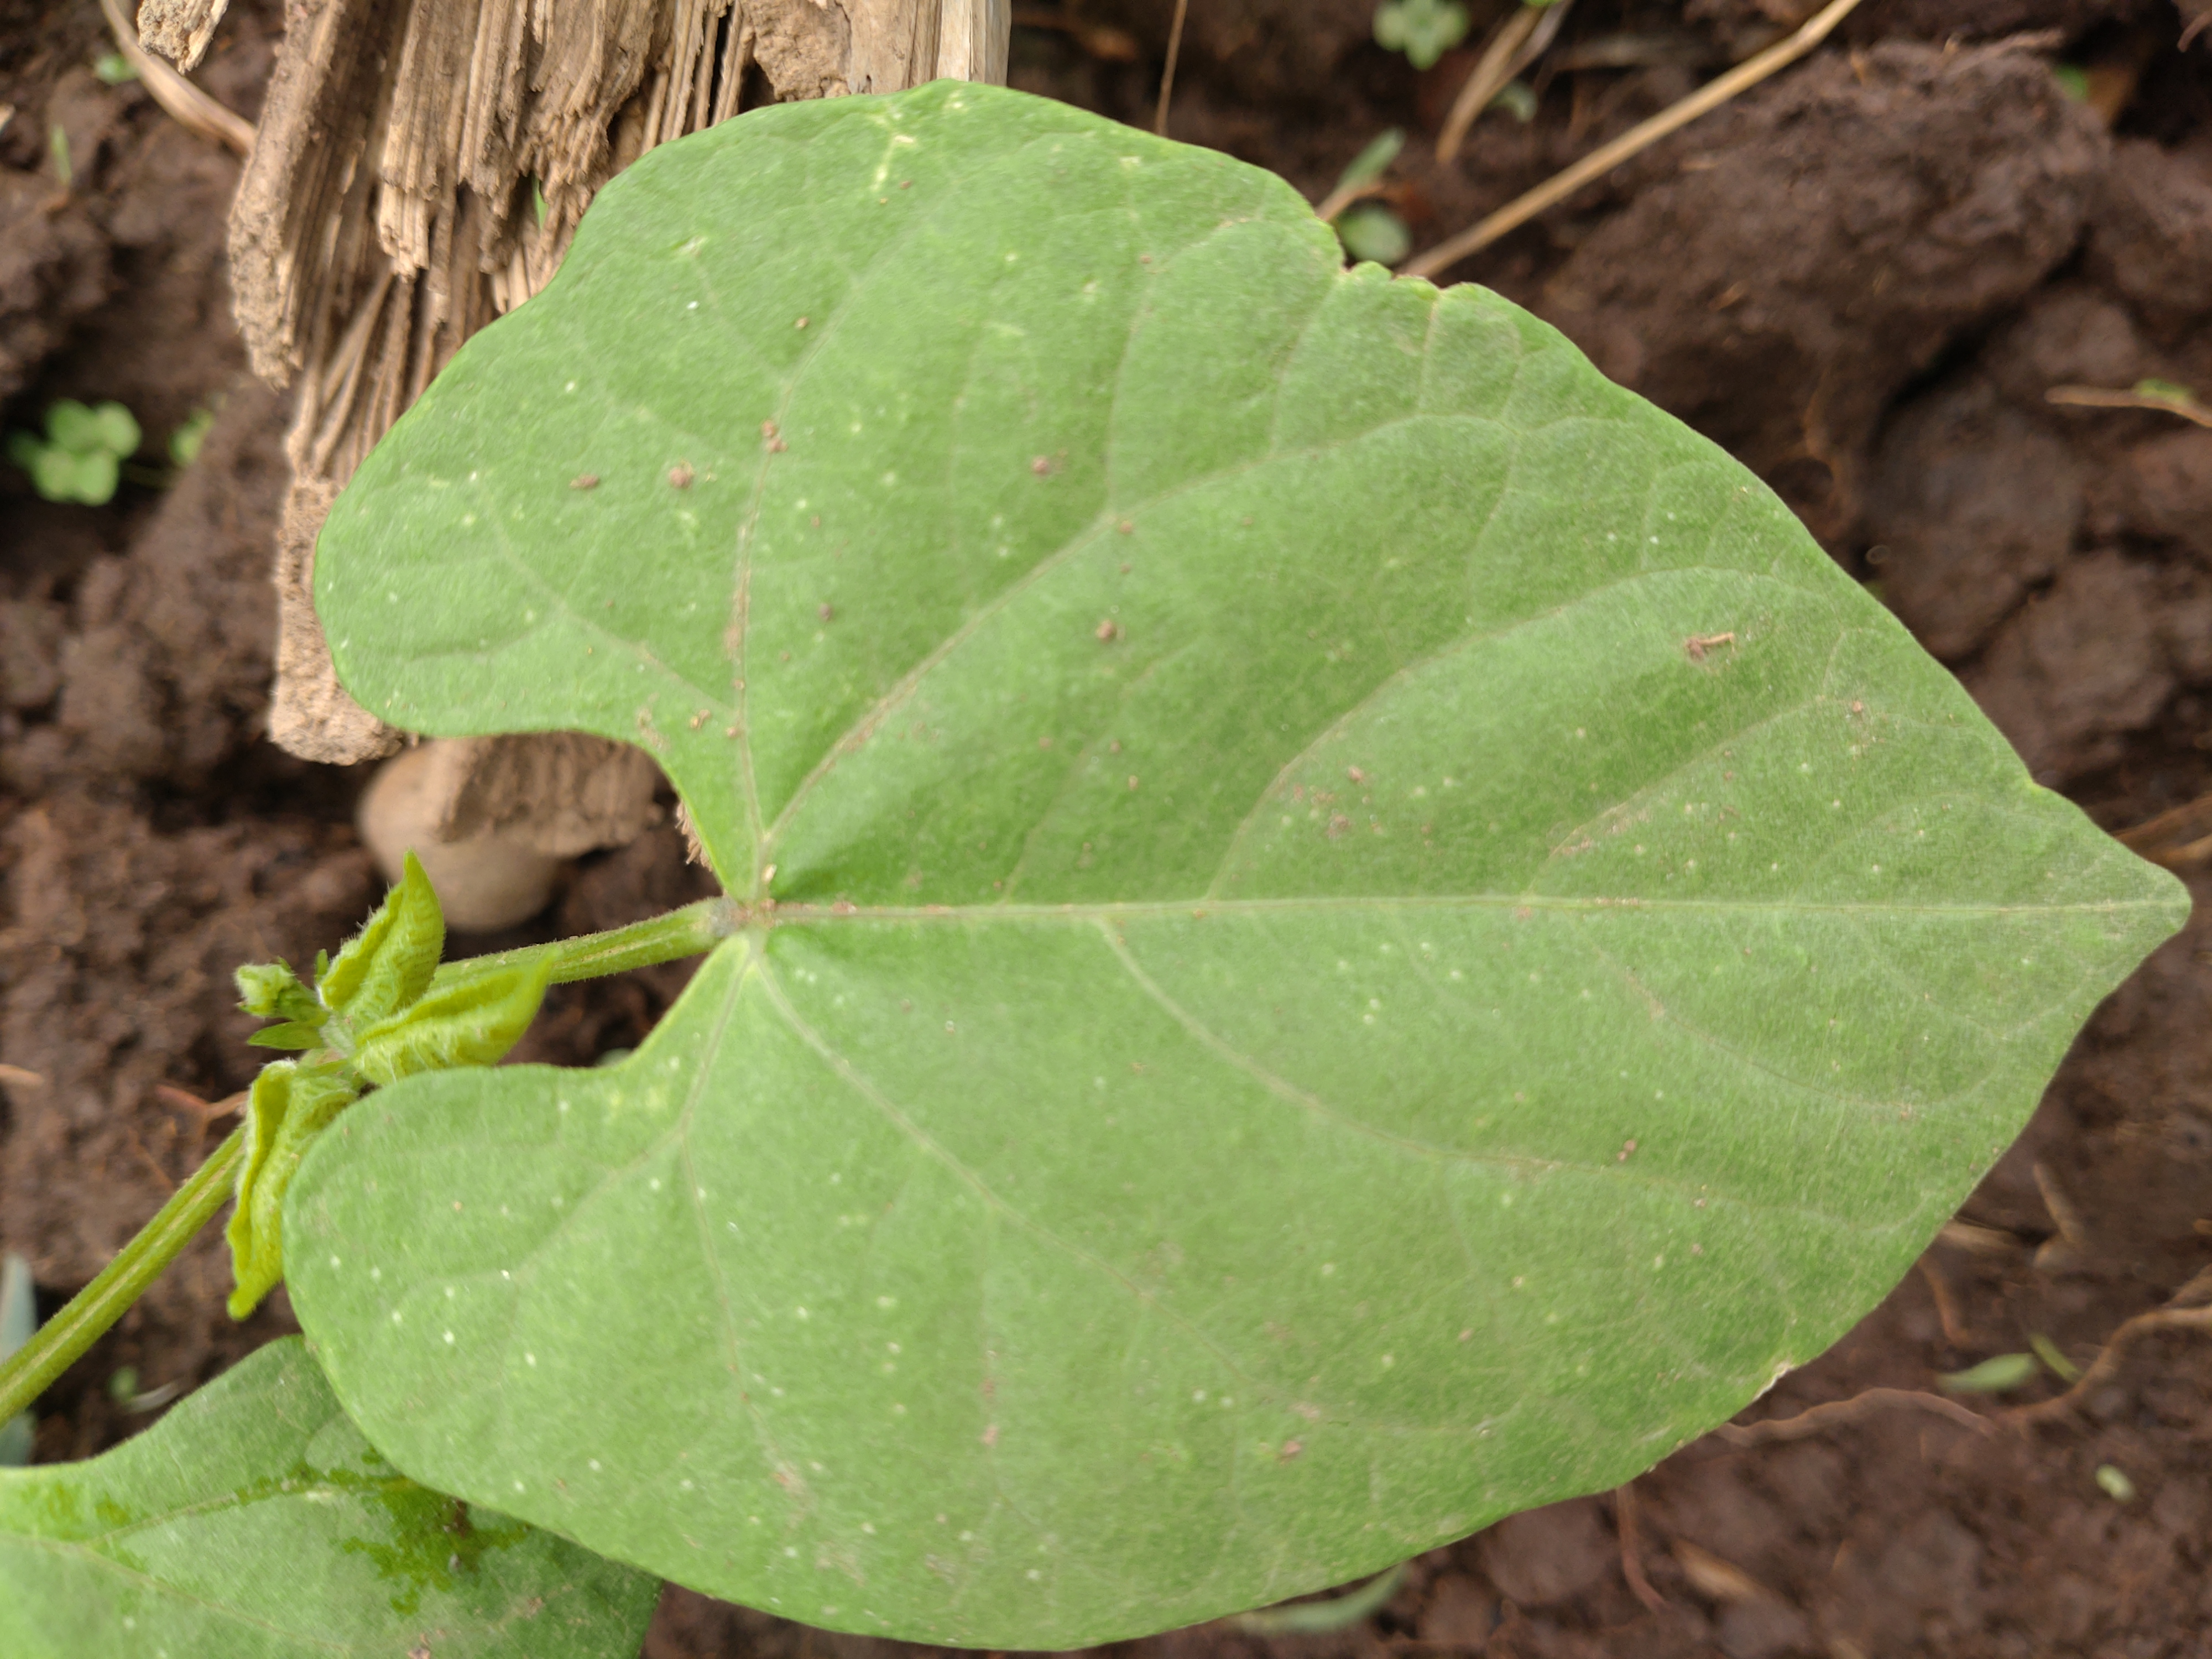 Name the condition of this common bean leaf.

healthy
